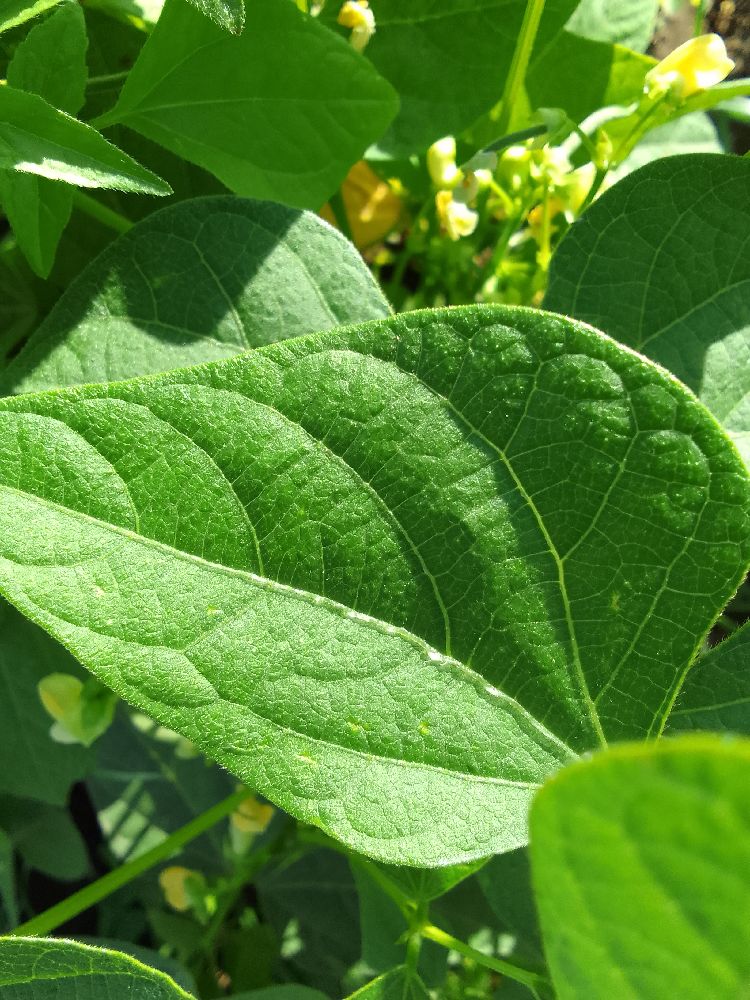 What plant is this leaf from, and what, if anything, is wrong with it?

common bean, healthy
